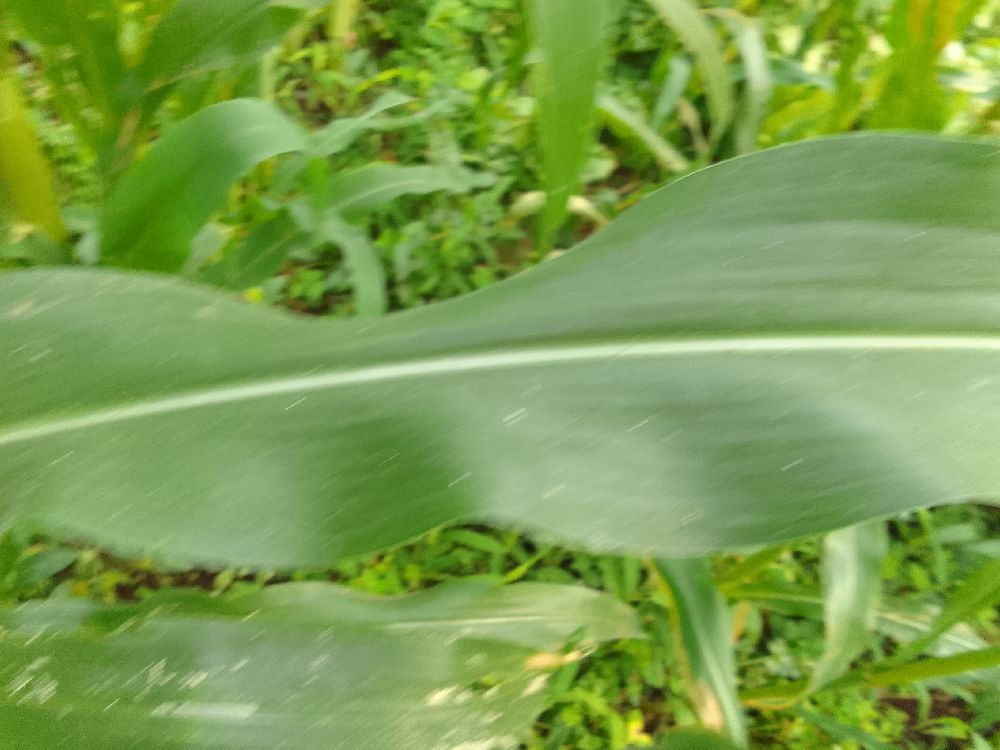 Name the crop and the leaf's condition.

maize, healthy
